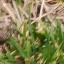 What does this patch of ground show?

grass
